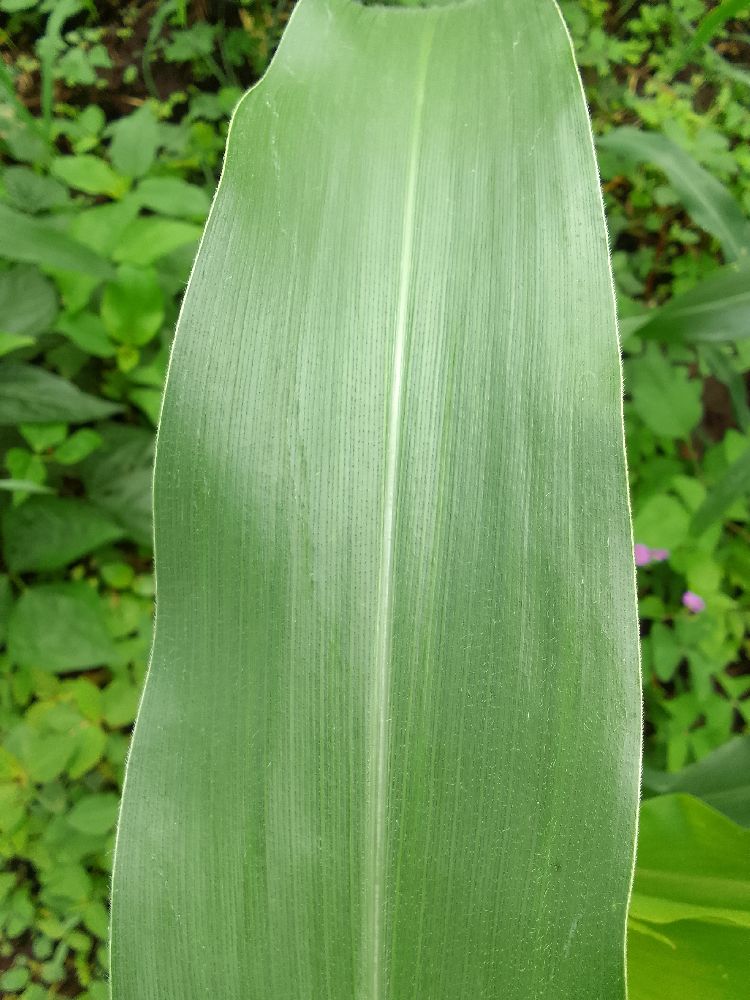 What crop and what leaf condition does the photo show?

common bean, healthy
